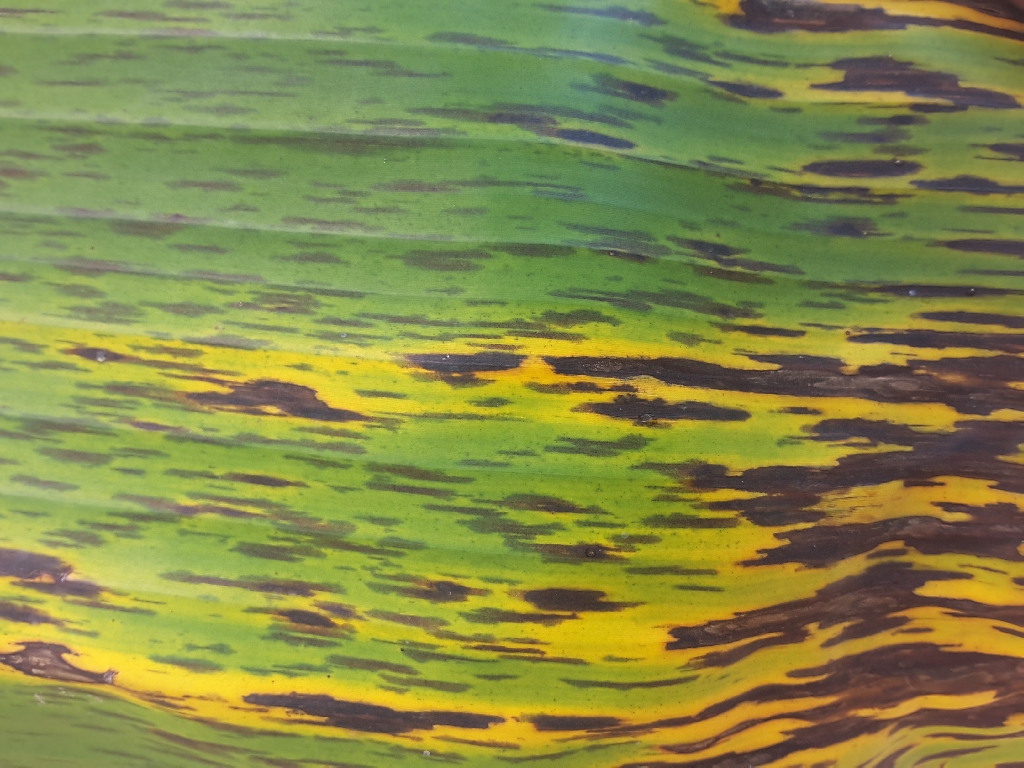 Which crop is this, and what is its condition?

banana, black sigatoka
